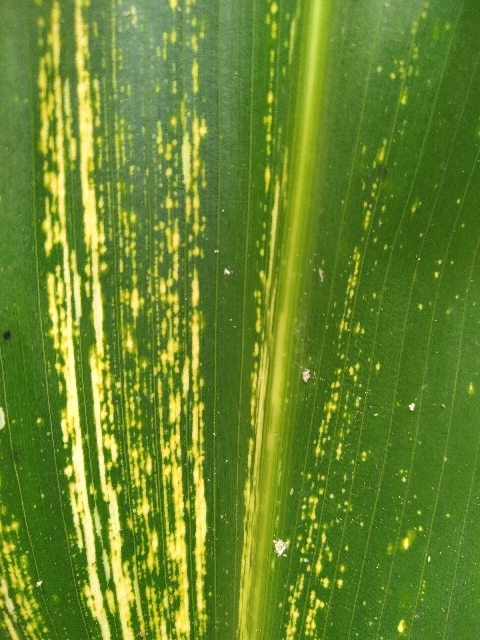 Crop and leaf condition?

maize, maize streak virus
